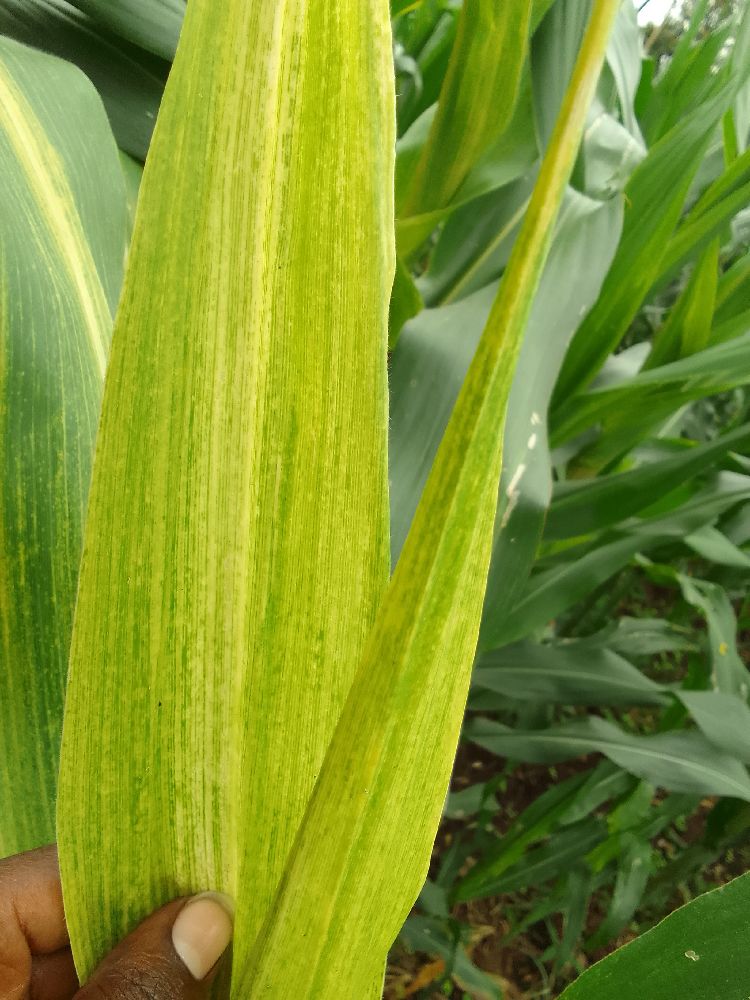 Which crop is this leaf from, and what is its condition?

maize, maize lethal necrosis
